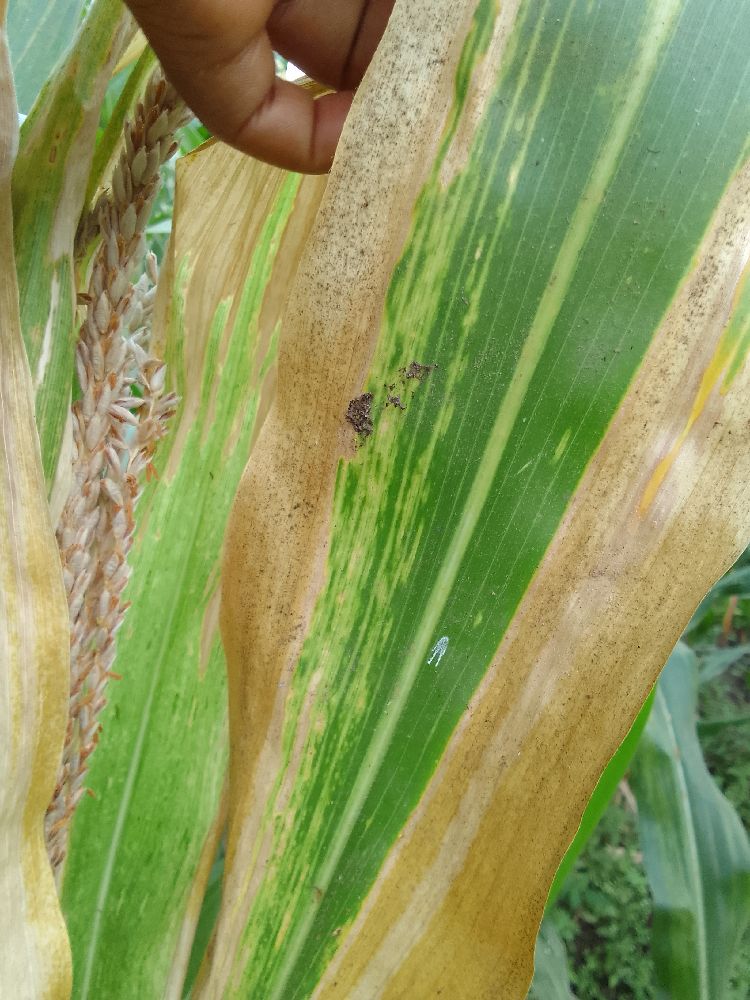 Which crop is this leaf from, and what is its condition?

maize, maize lethal necrosis
